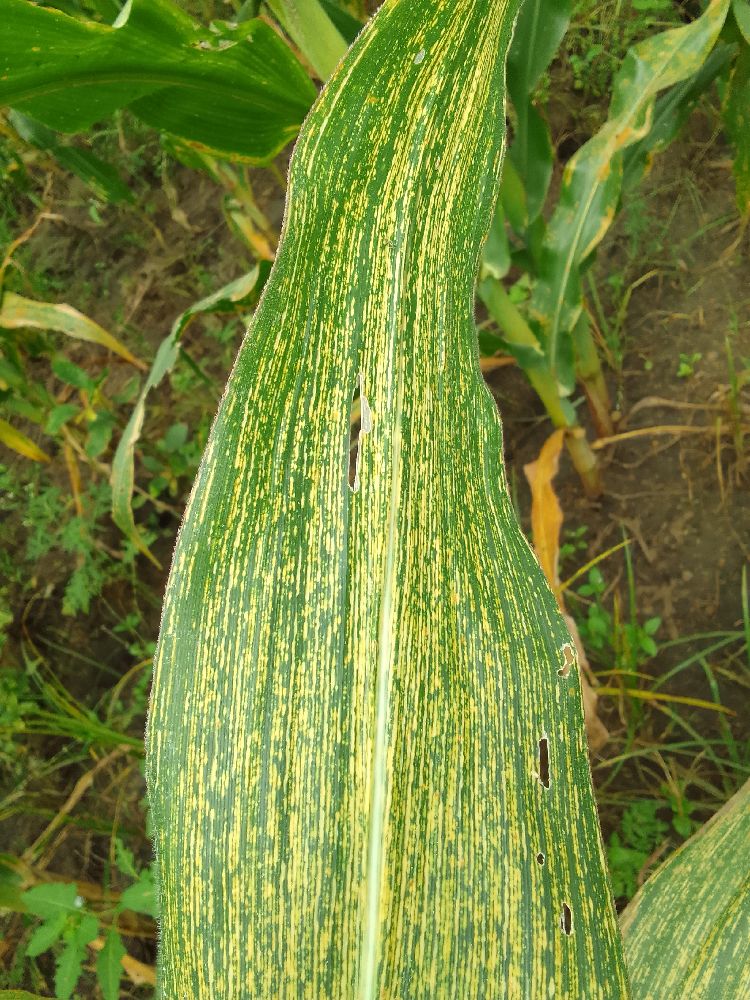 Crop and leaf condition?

maize, maize streak virus
